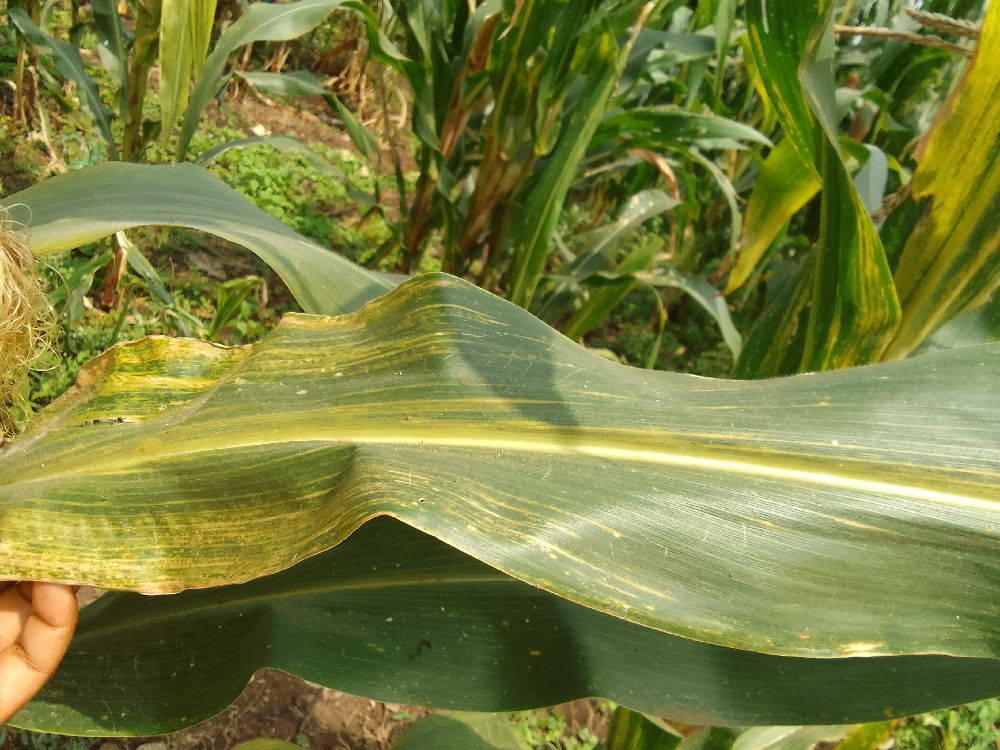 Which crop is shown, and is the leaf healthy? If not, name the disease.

maize, maize streak virus
